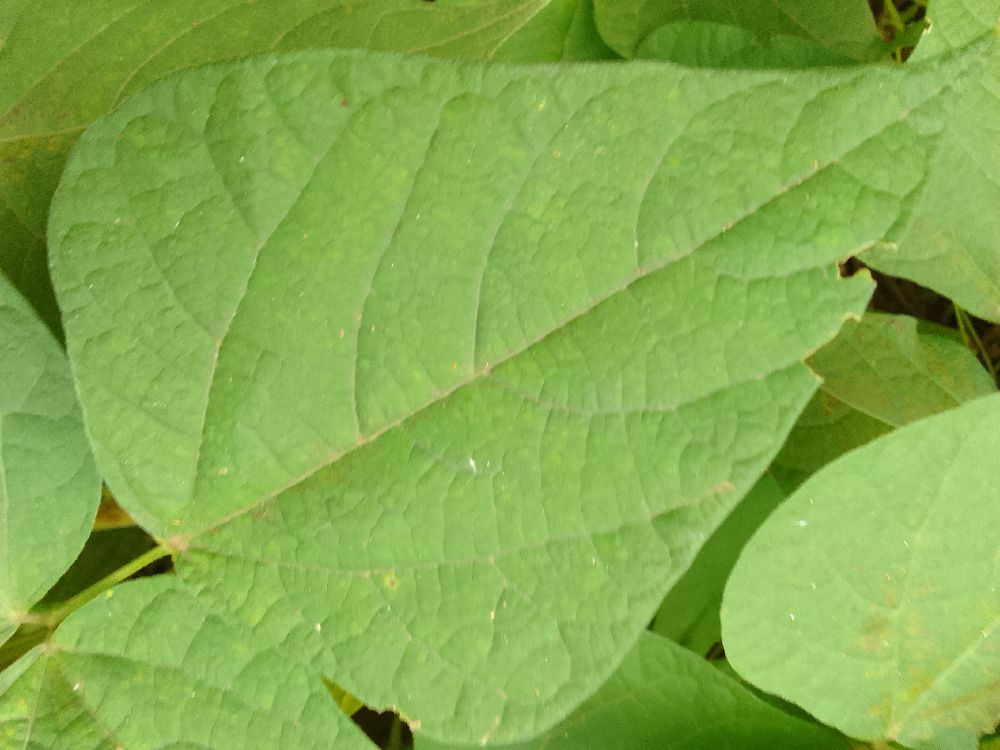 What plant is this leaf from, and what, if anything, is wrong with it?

common bean, healthy
